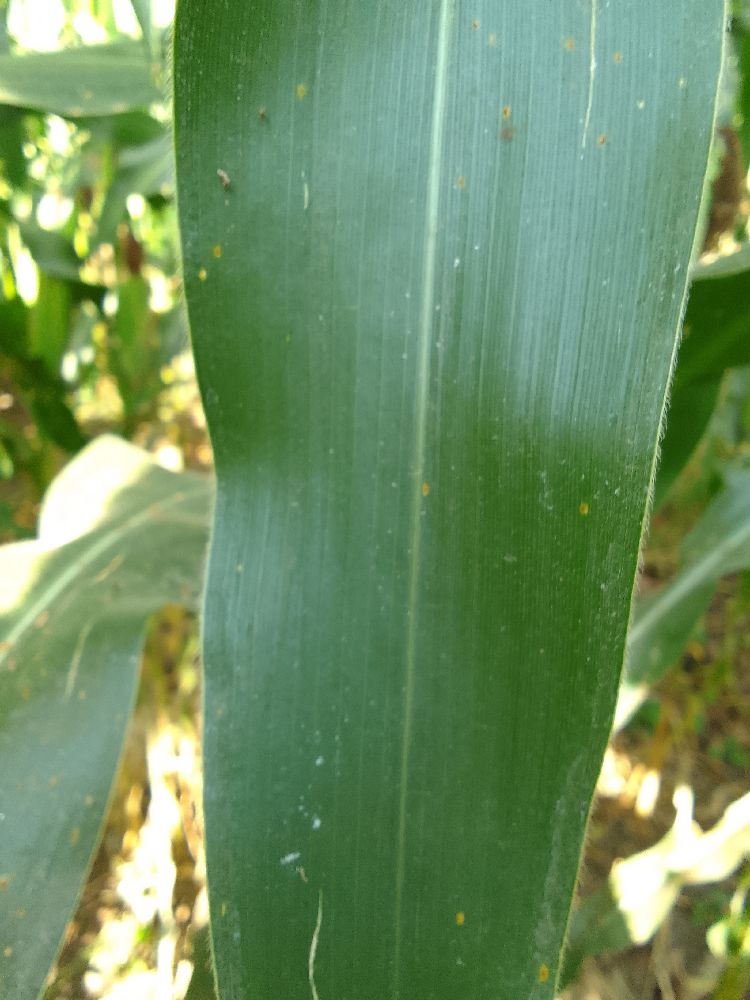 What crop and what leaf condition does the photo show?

maize, healthy
